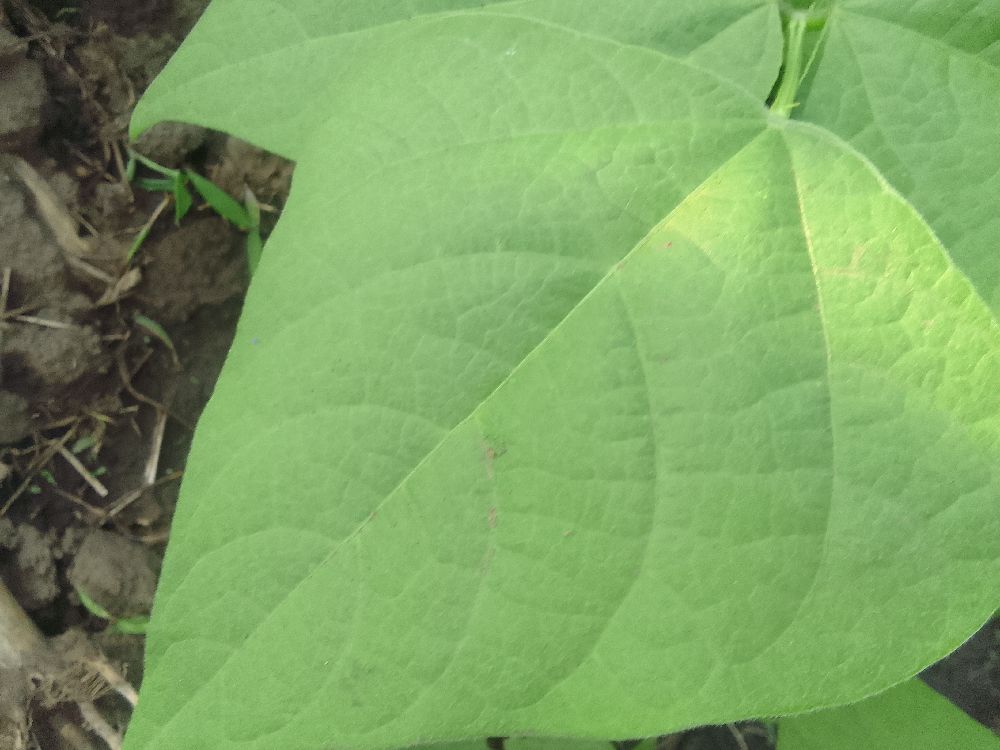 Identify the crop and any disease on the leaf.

common bean, healthy
